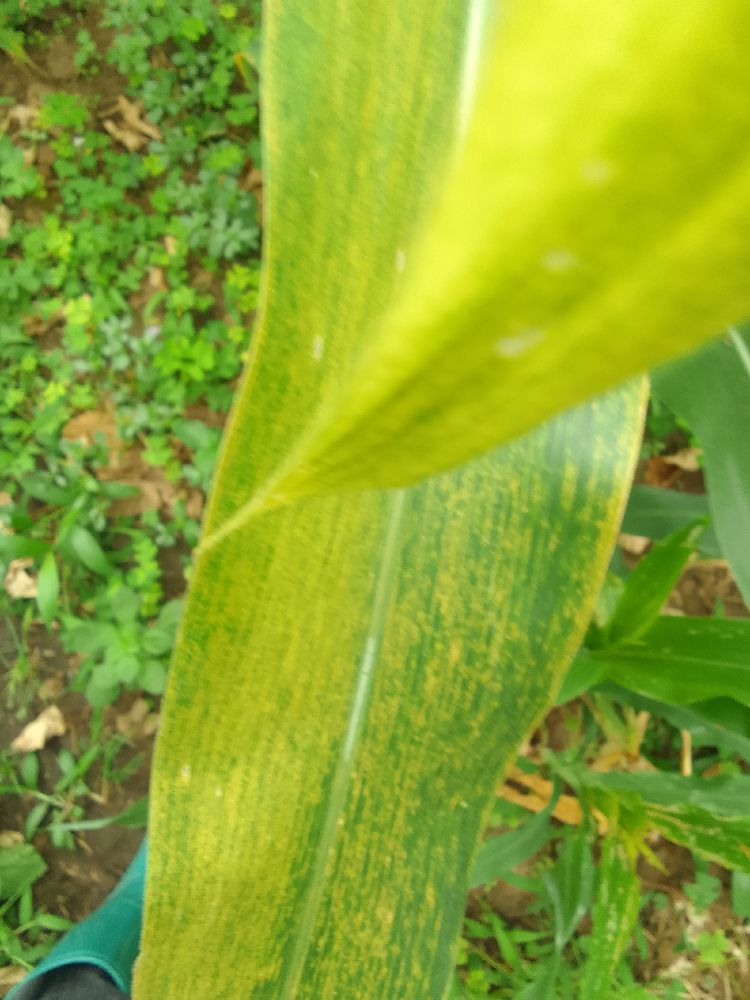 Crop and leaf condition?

maize, maize lethal necrosis
